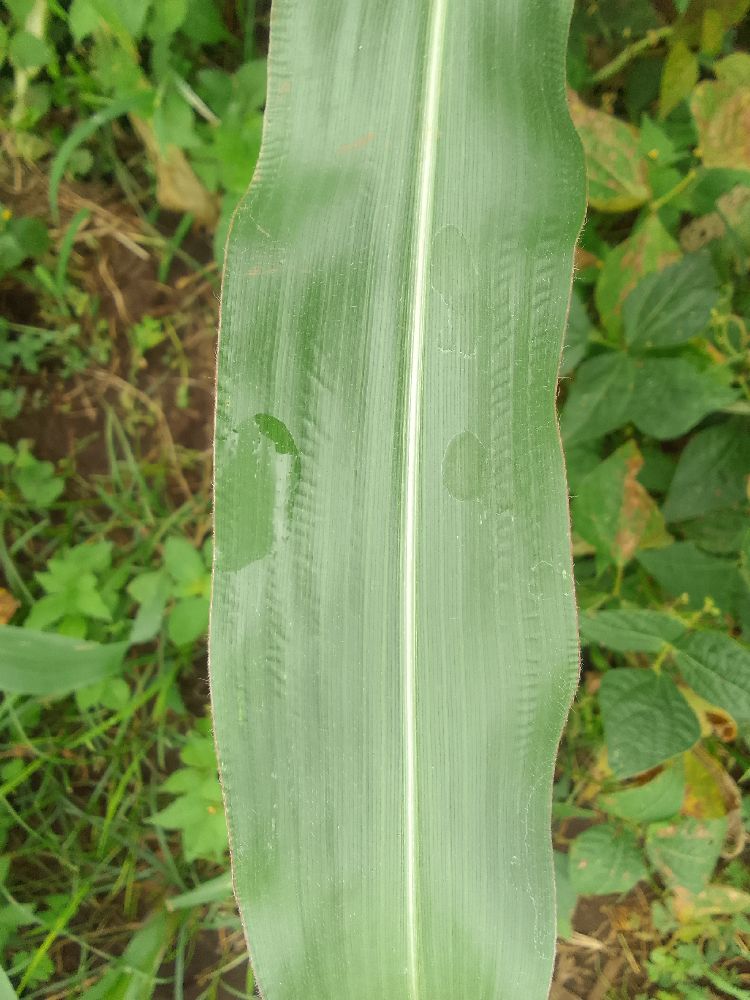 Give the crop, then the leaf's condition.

maize, healthy
